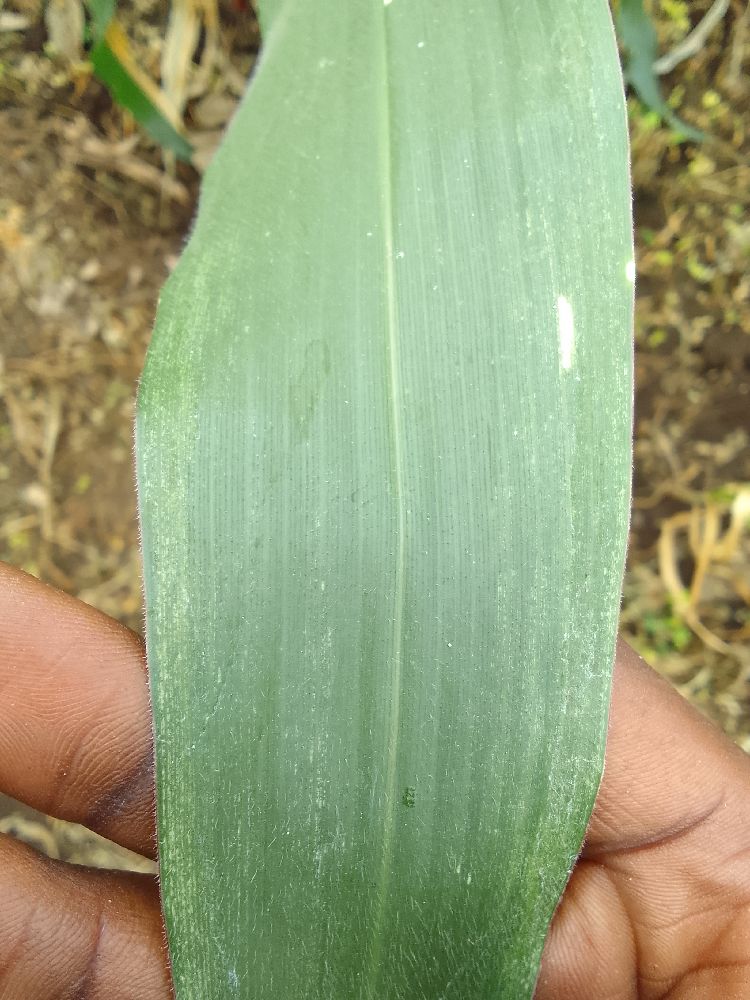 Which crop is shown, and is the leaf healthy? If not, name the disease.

maize, healthy
